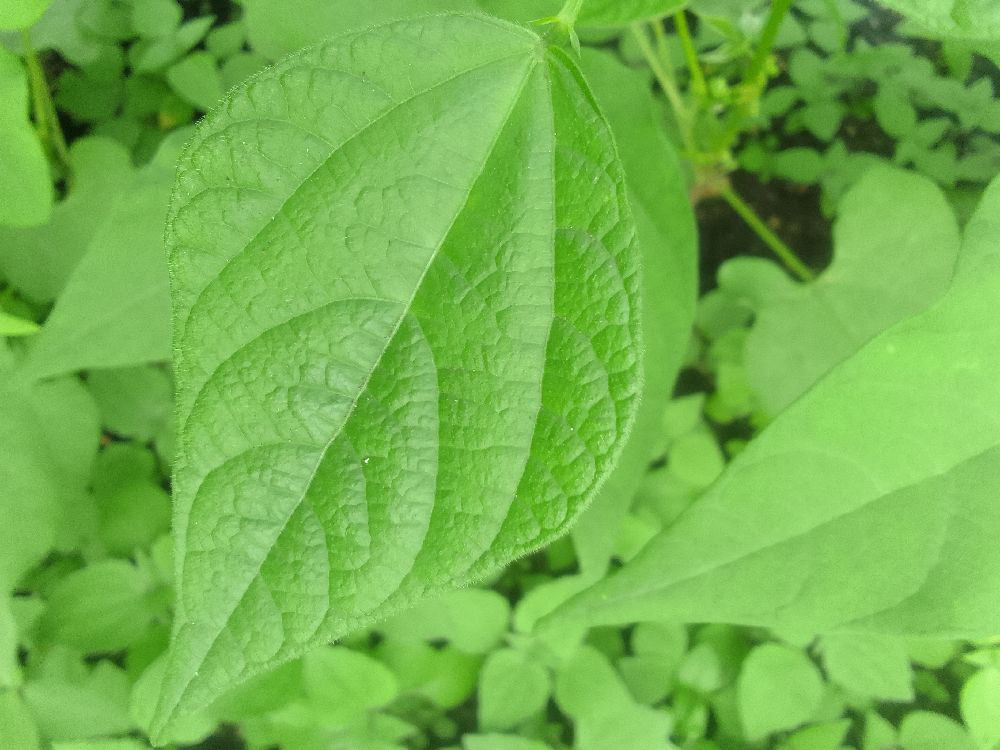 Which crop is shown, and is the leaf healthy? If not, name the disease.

common bean, healthy
